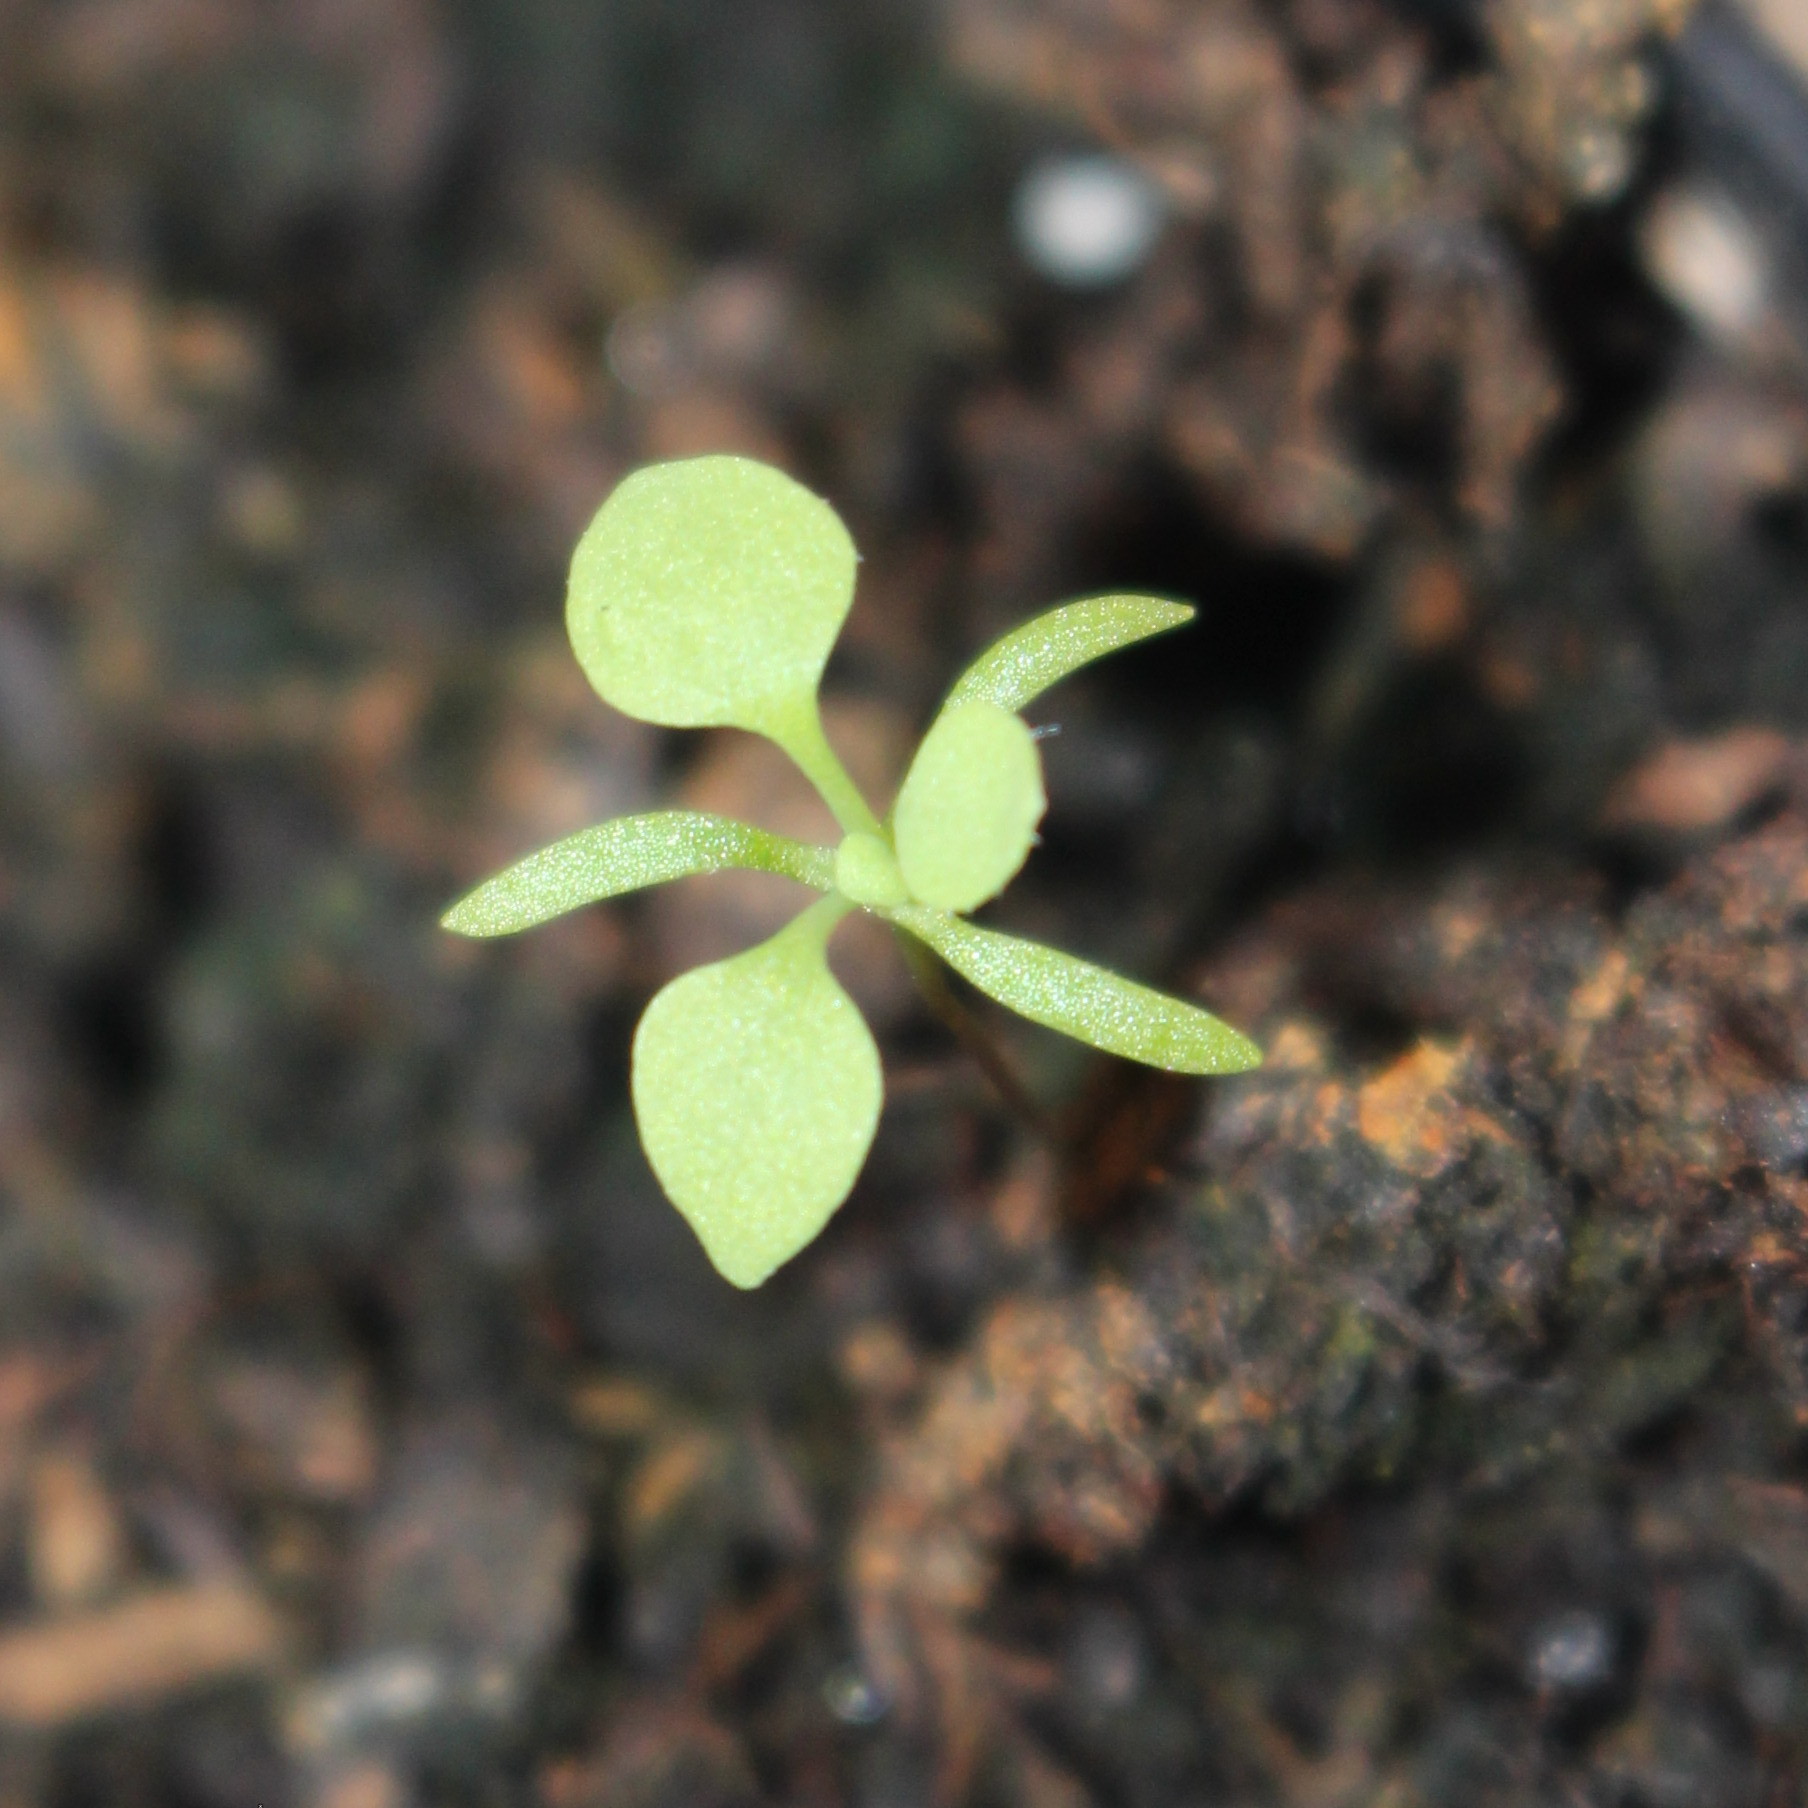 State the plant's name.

Papaver rhoeas
